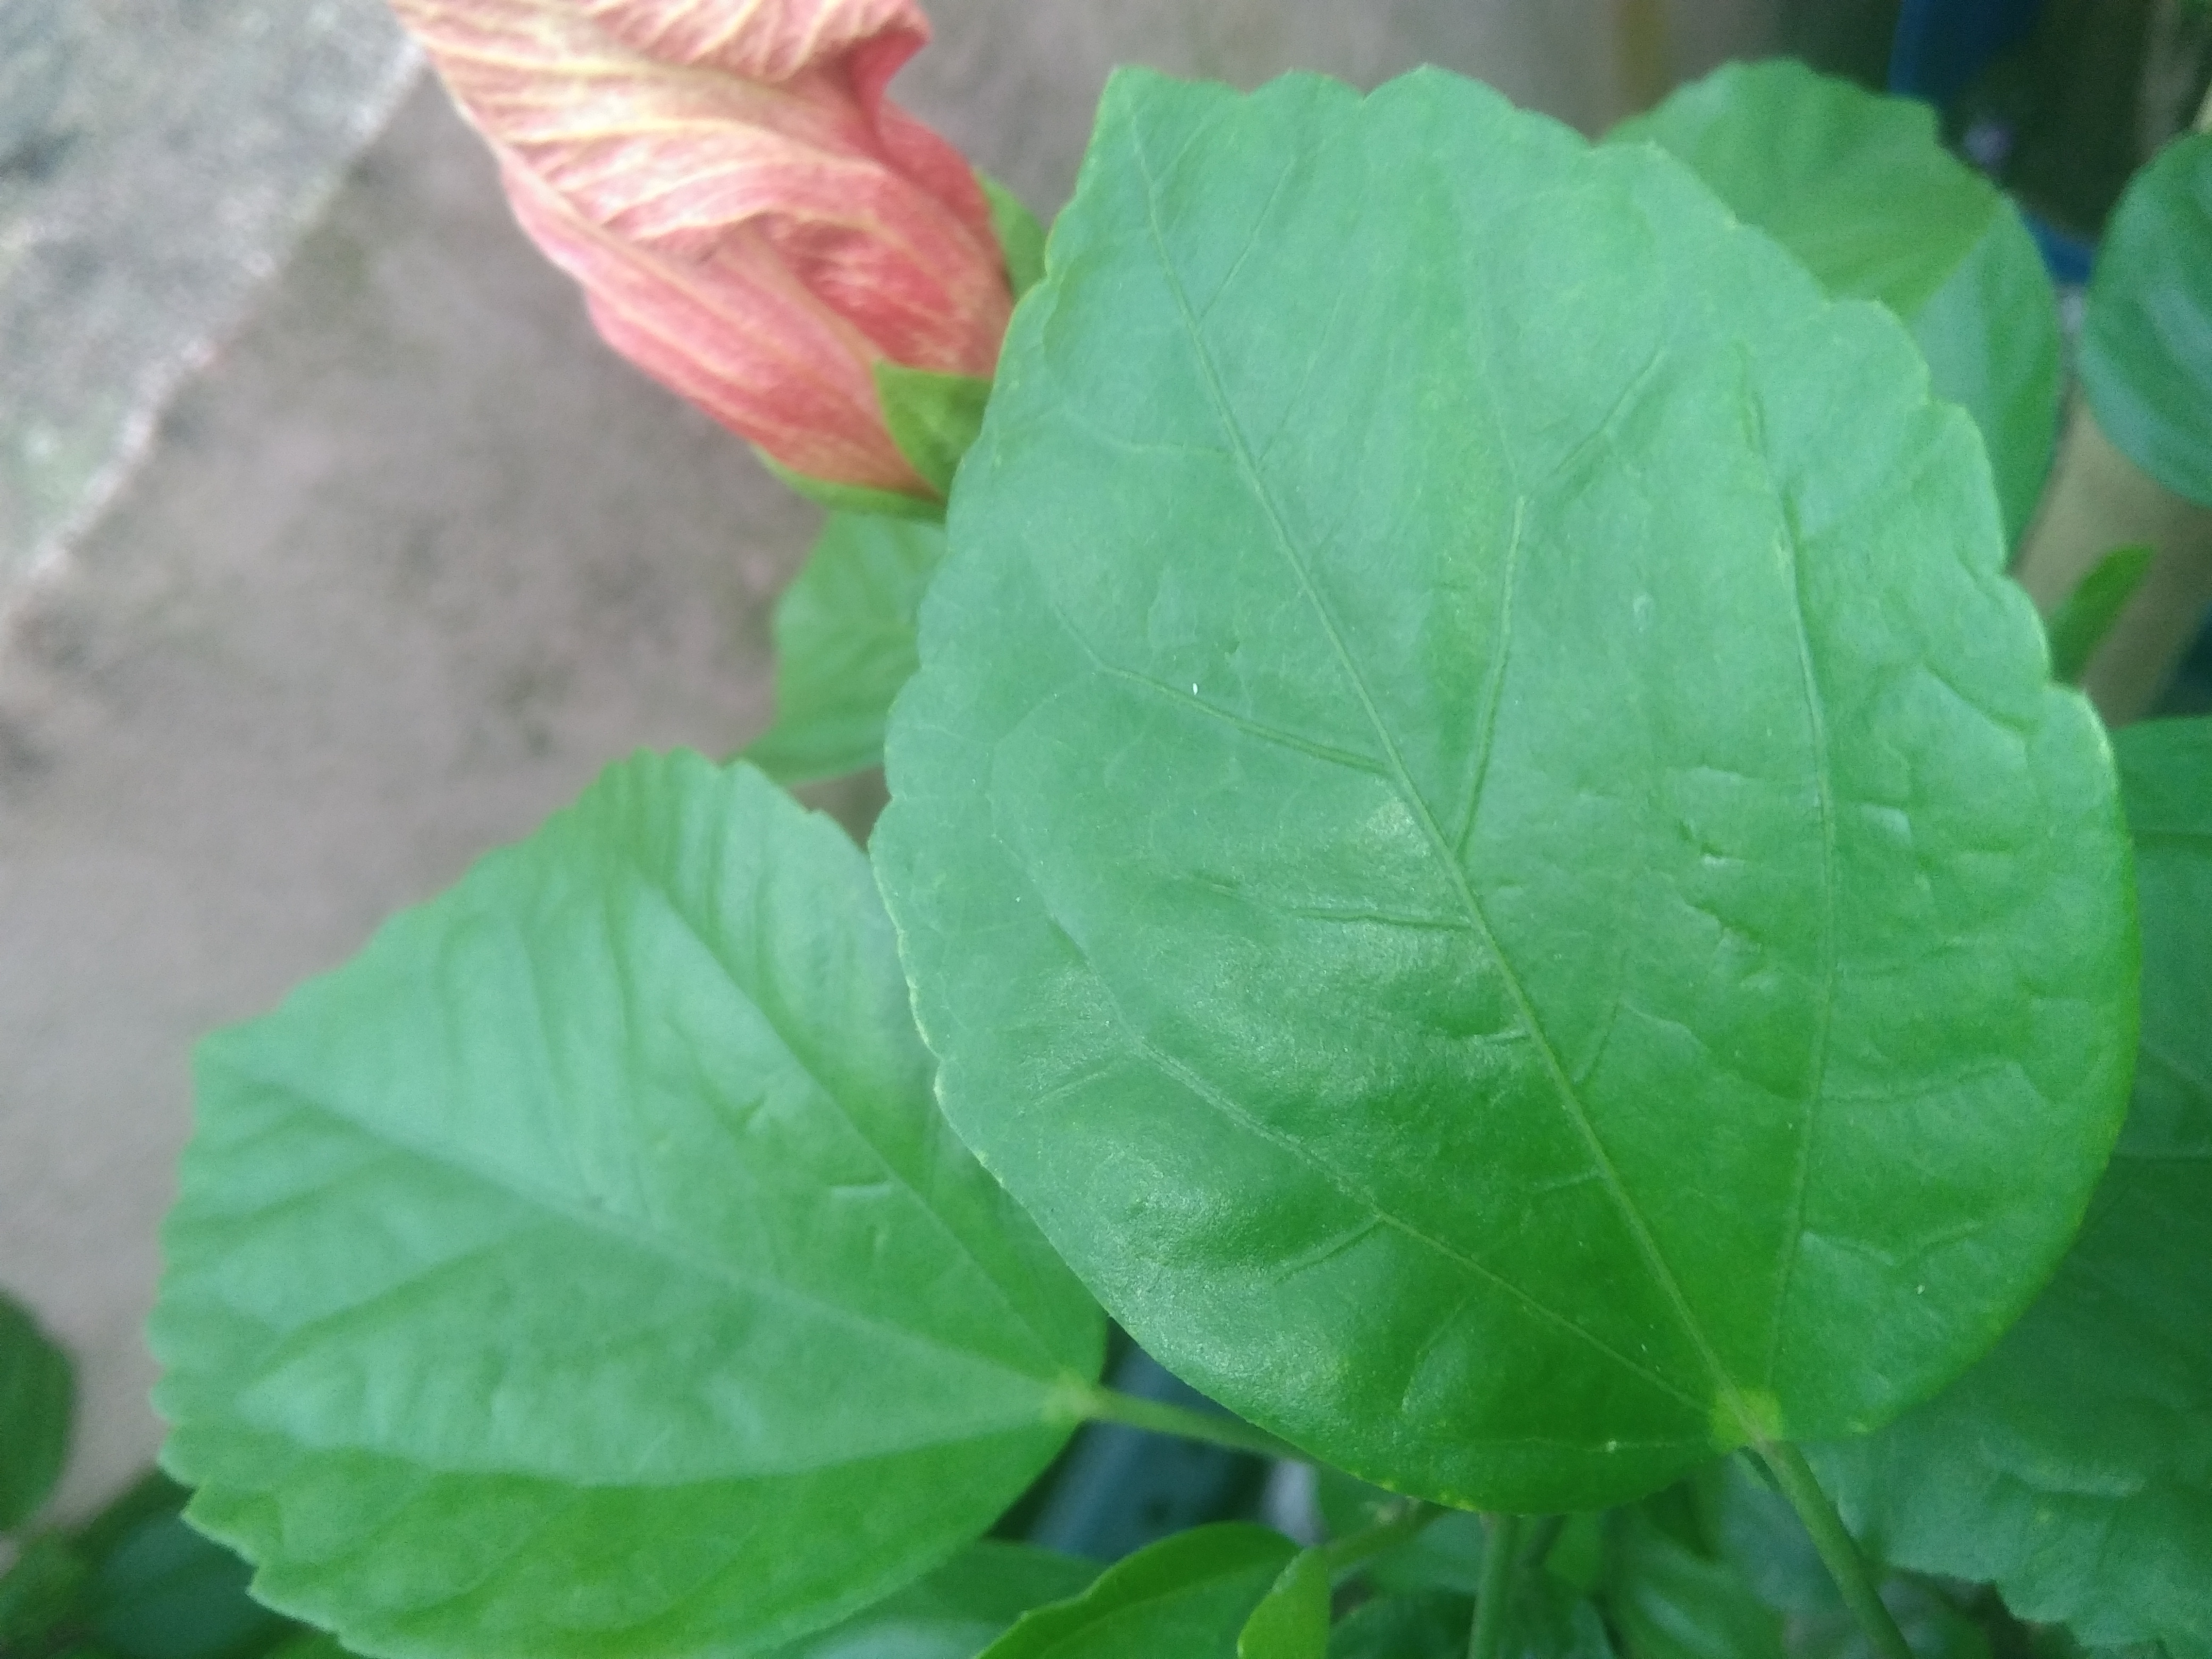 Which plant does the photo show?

hibiscus
